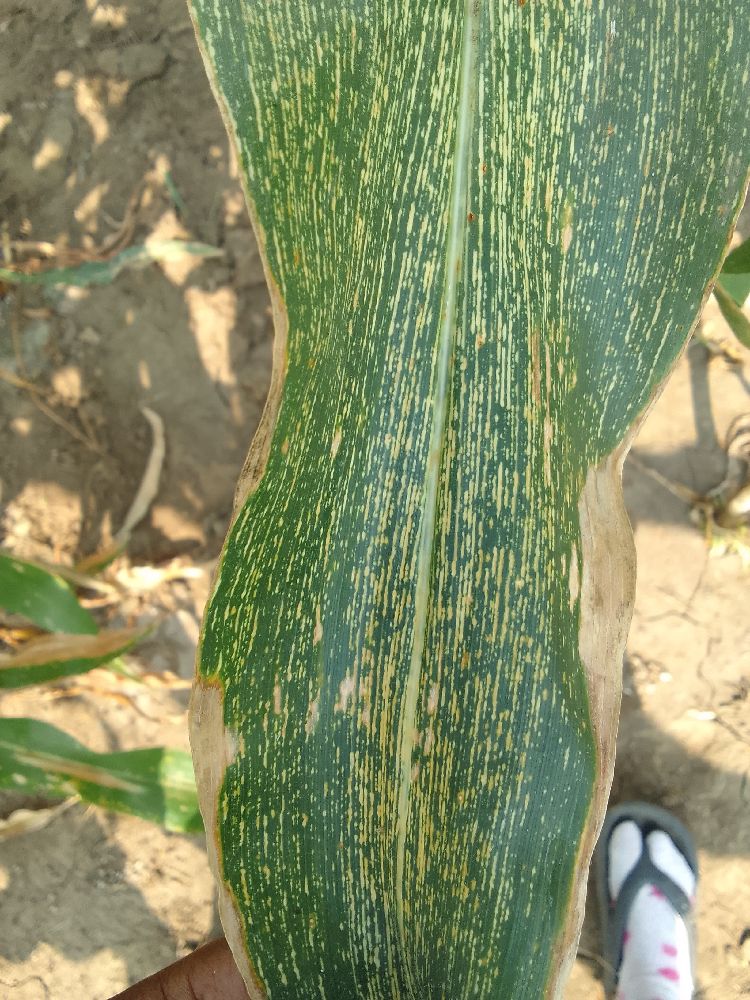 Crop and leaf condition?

maize, maize streak virus
